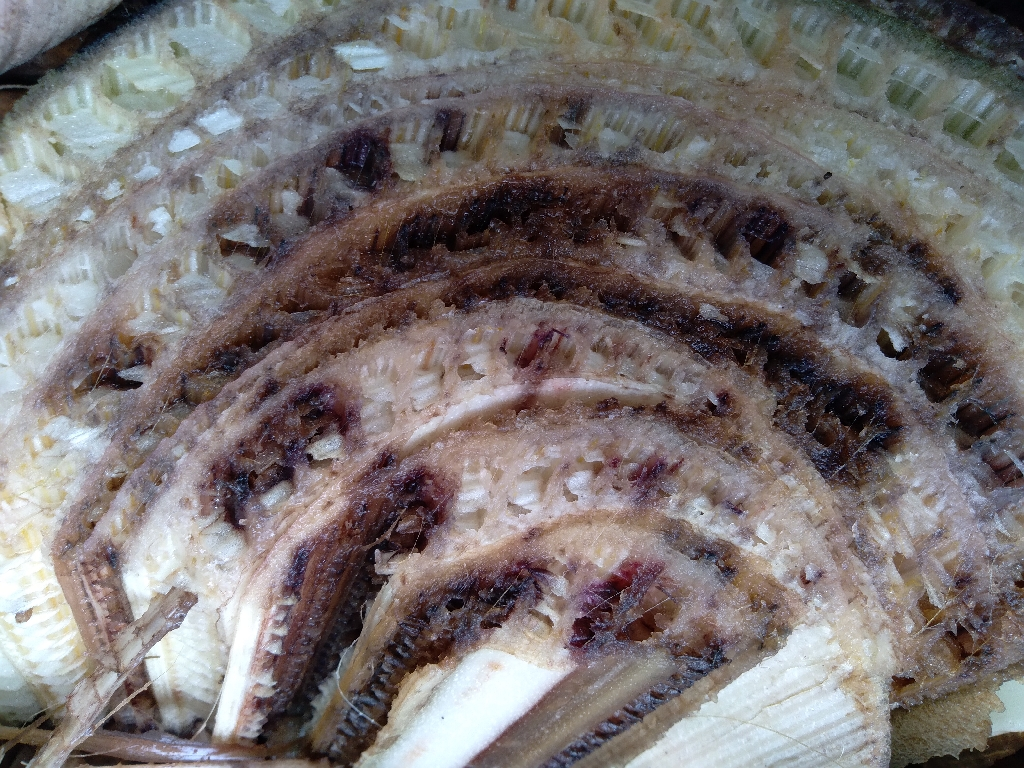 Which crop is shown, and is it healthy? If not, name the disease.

banana, fusarium wilt race 1
